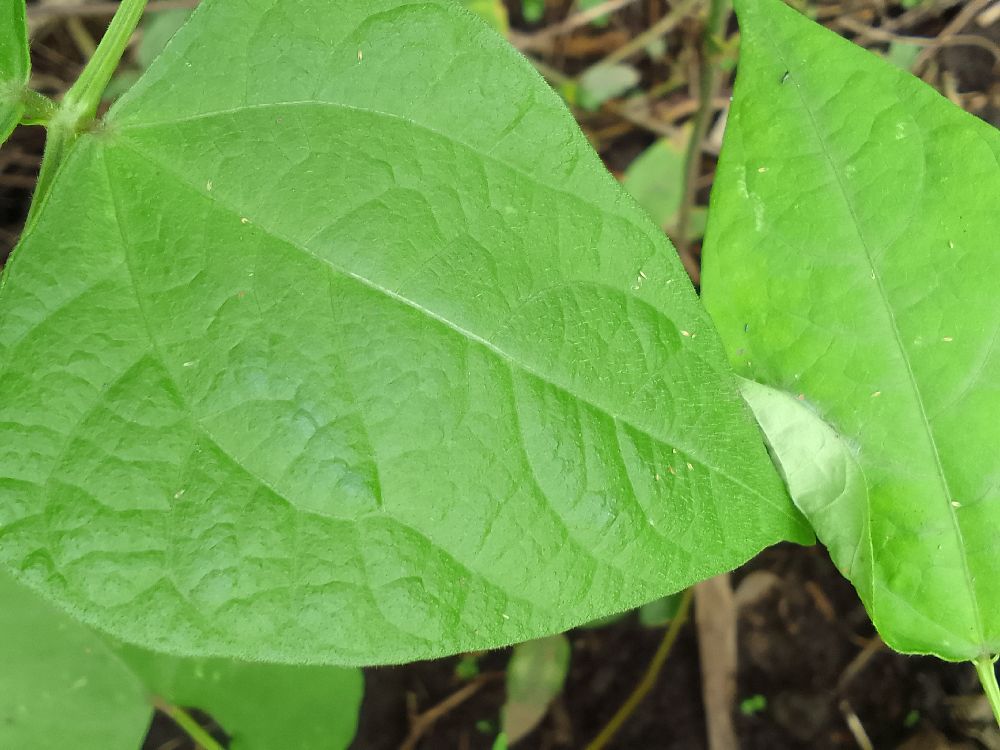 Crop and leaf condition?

common bean, healthy
